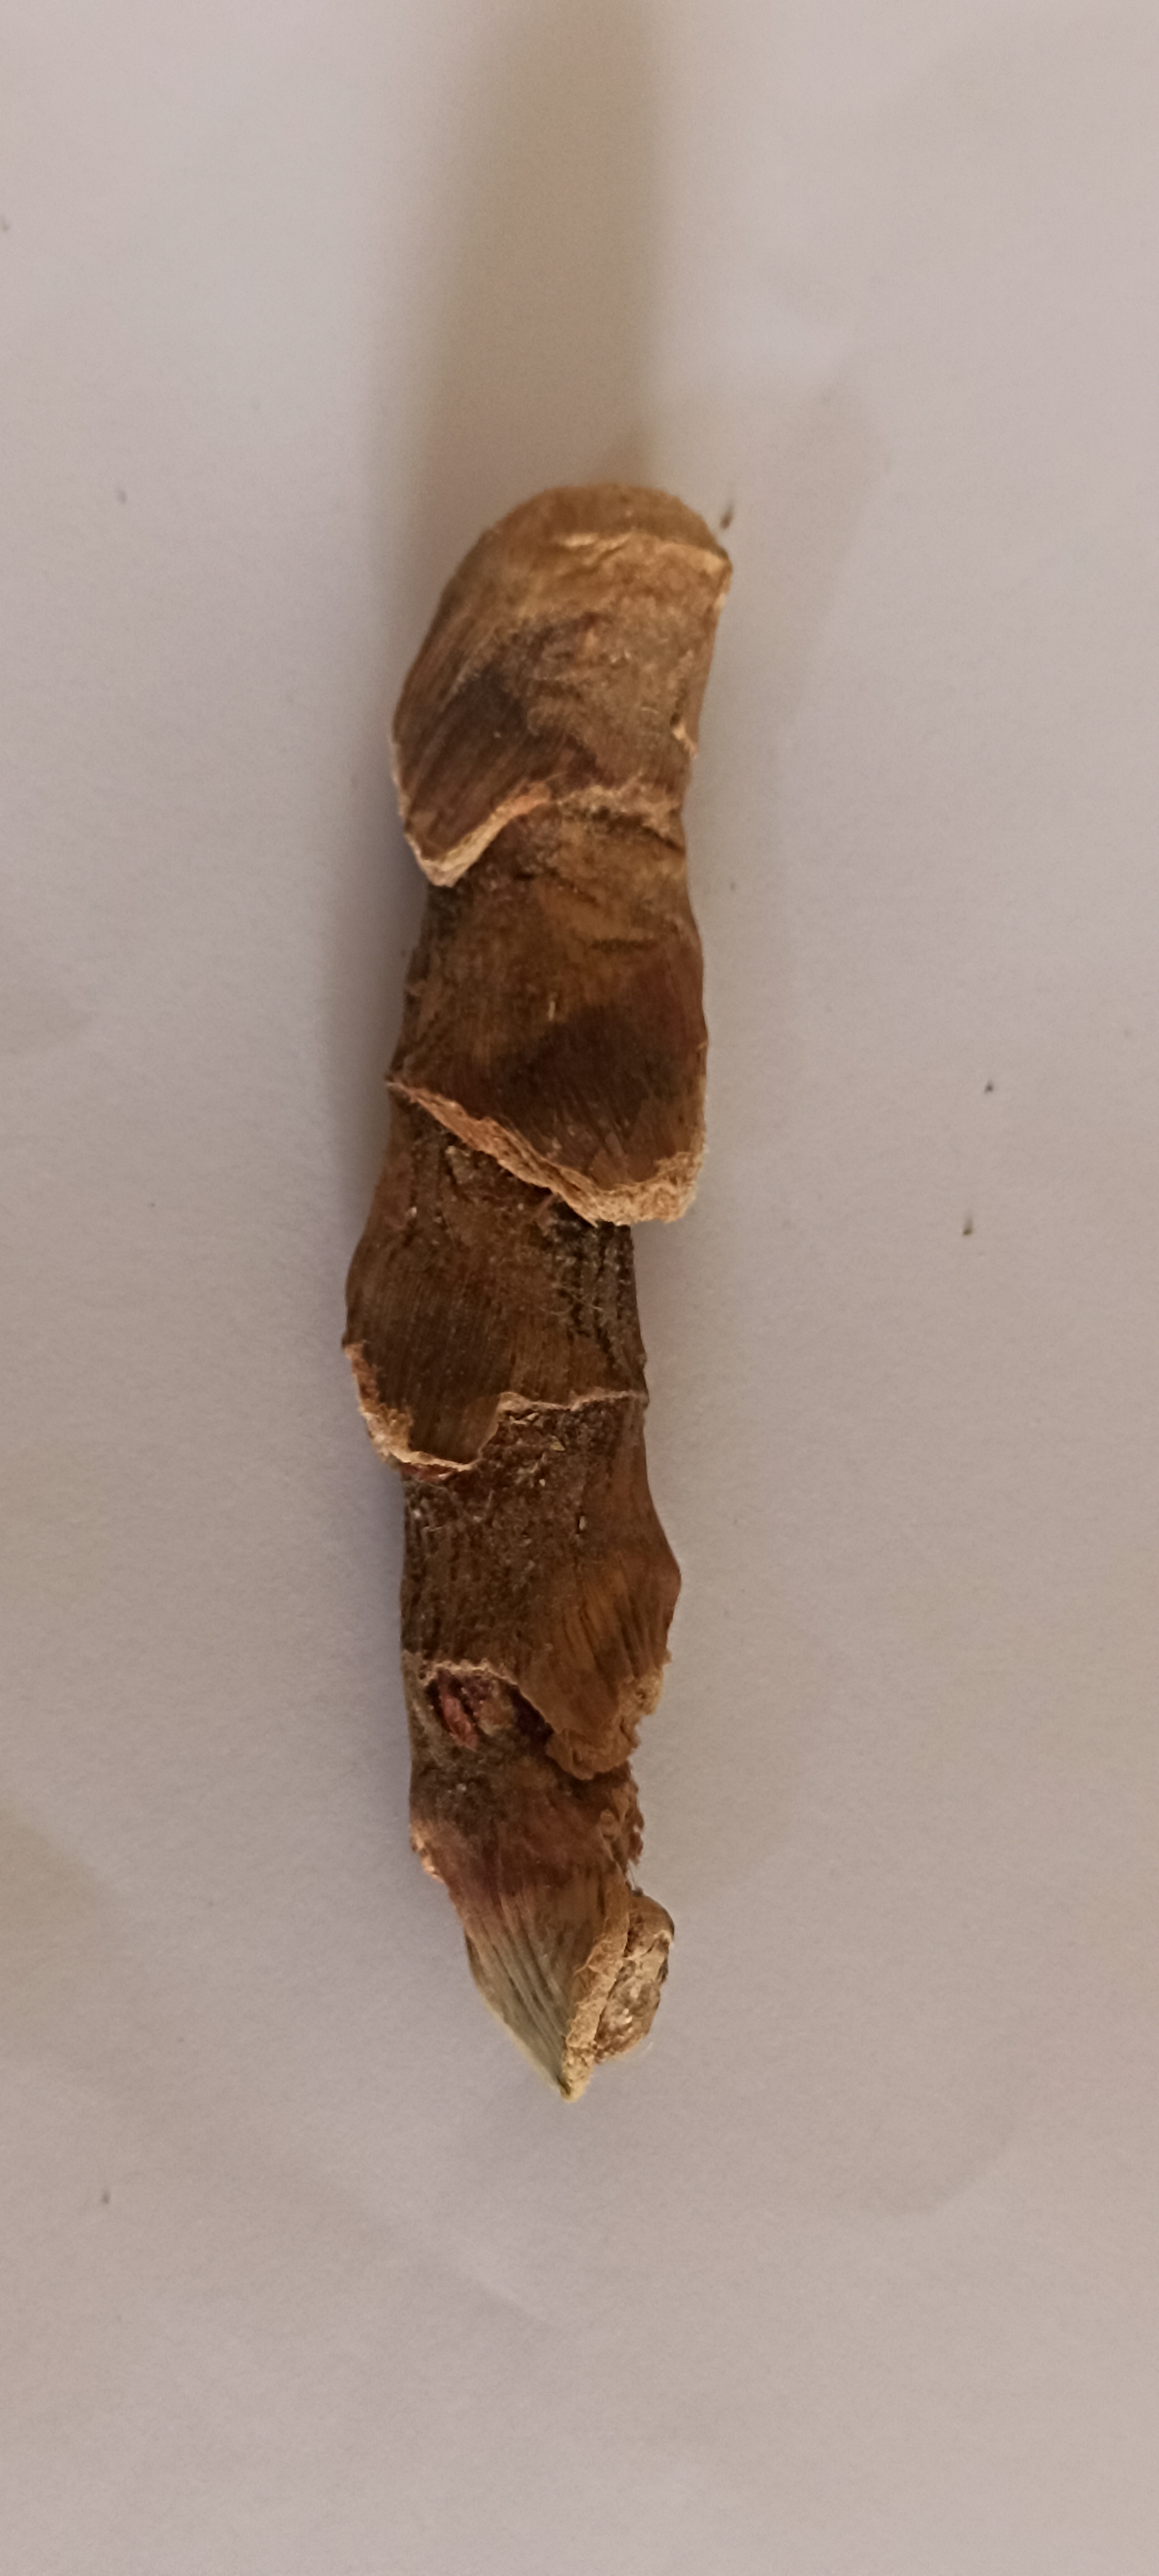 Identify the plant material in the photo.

vekhand
